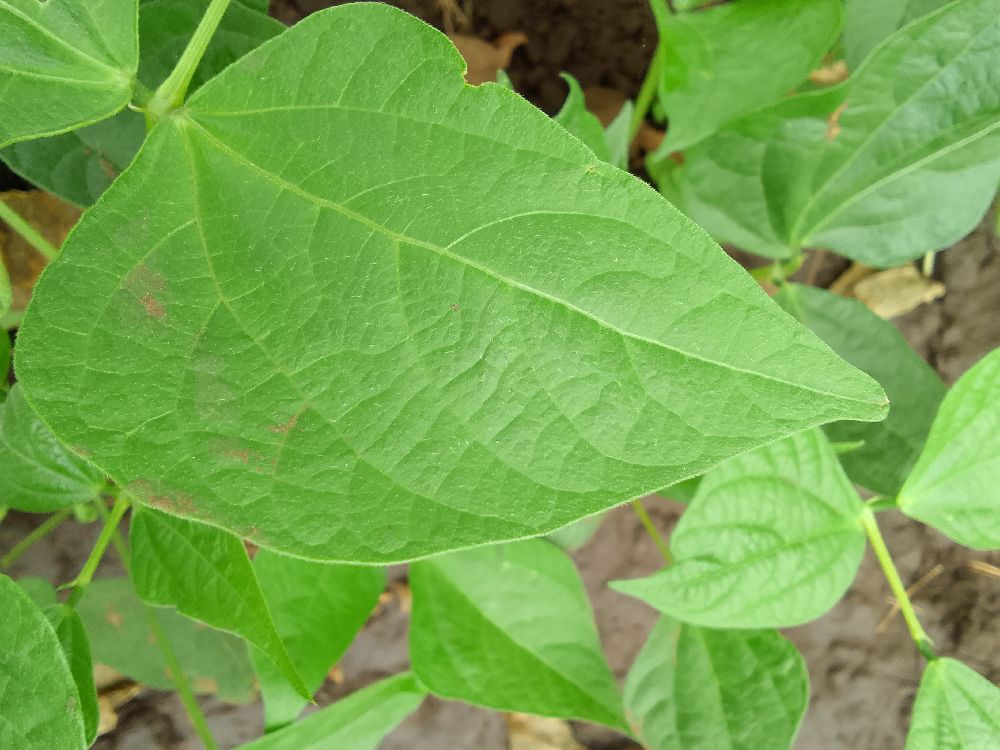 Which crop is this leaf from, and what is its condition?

common bean, healthy
